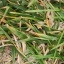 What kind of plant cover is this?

grass
